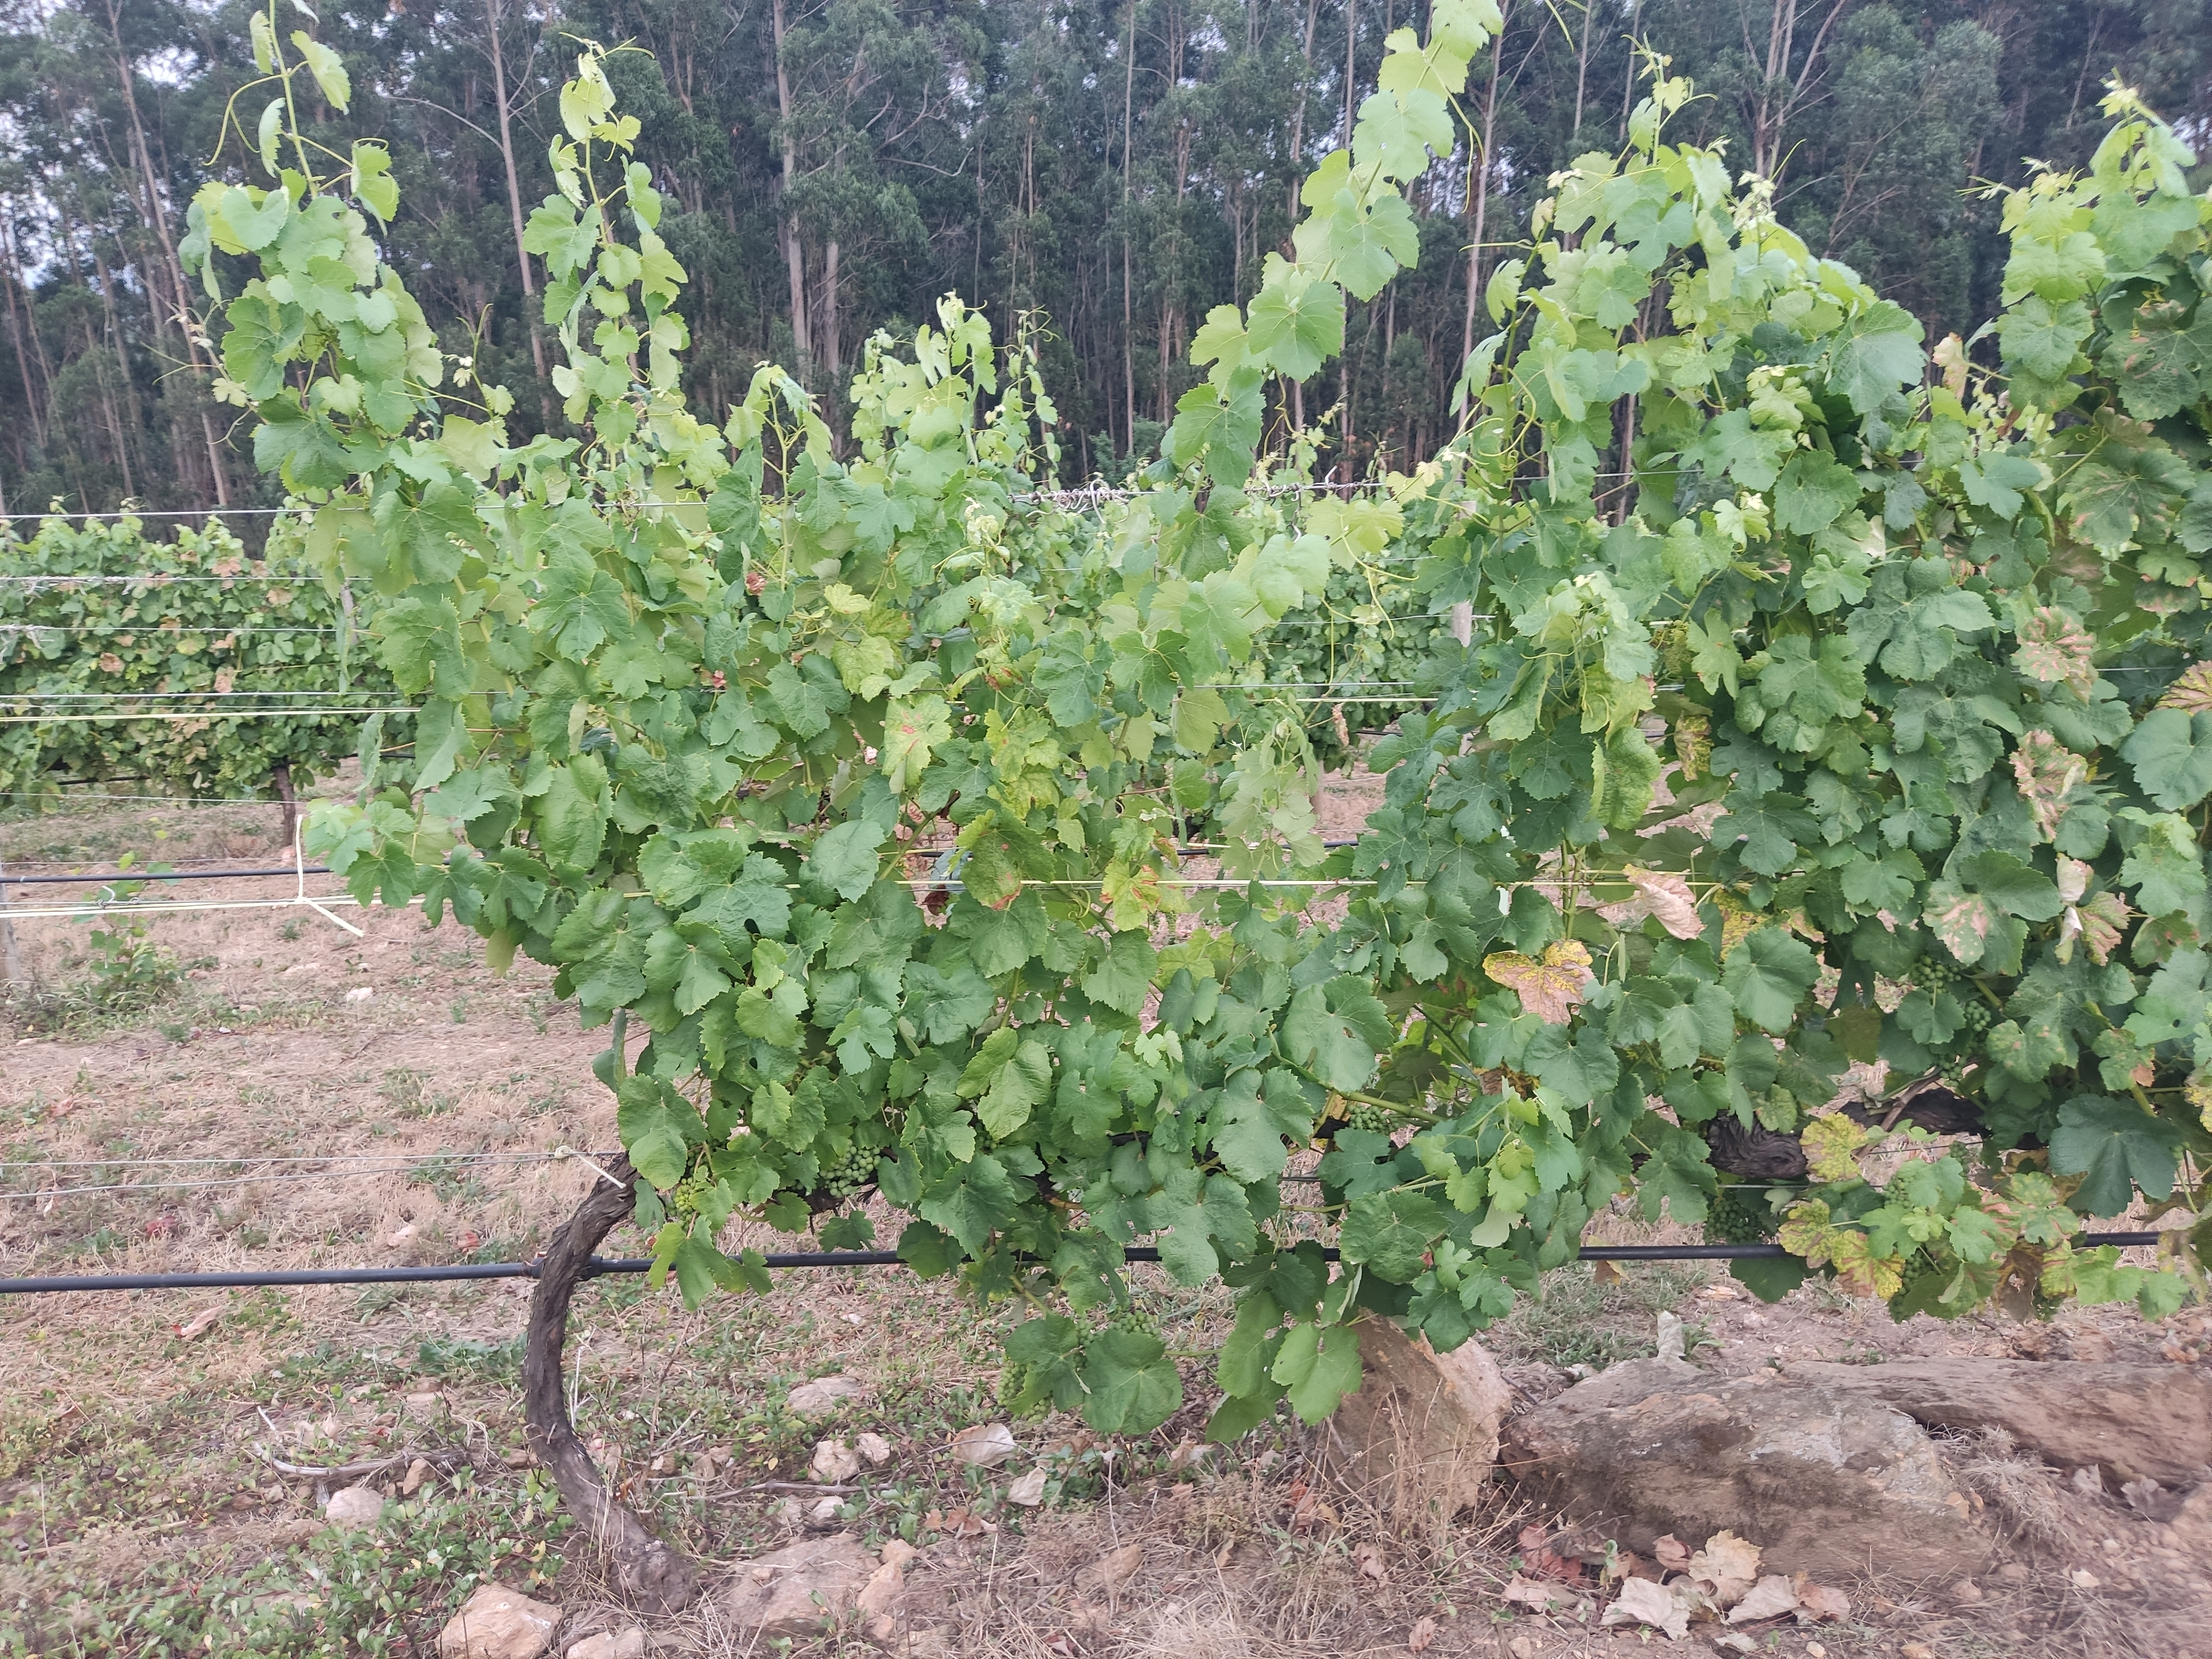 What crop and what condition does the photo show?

grapevine, not affected by esca disease
